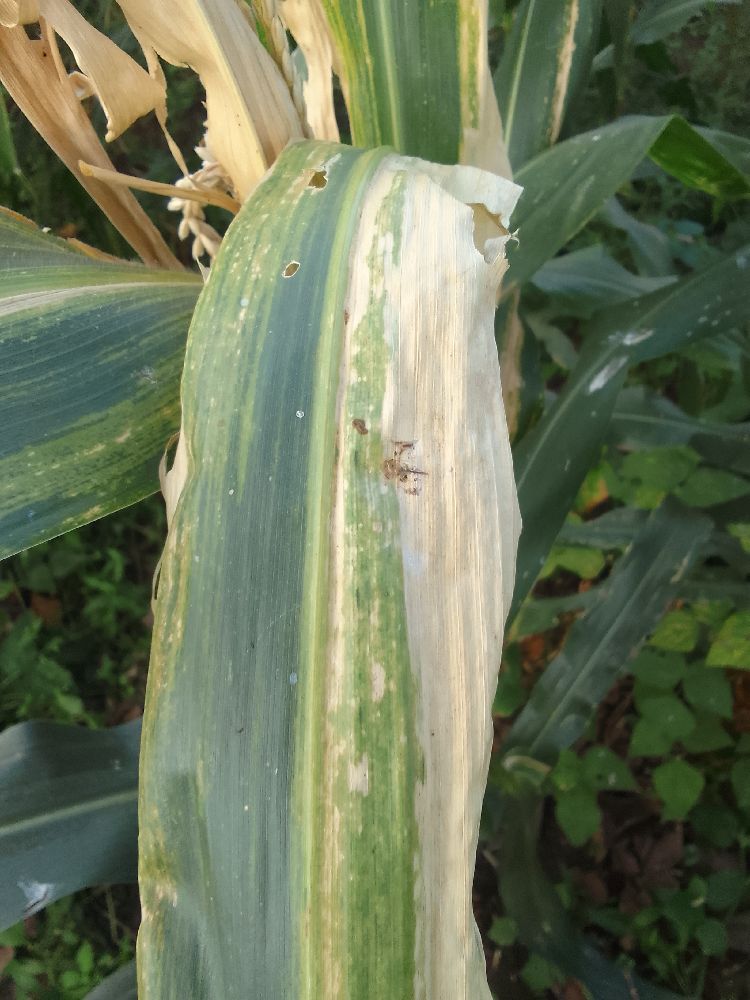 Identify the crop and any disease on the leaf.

maize, maize lethal necrosis
